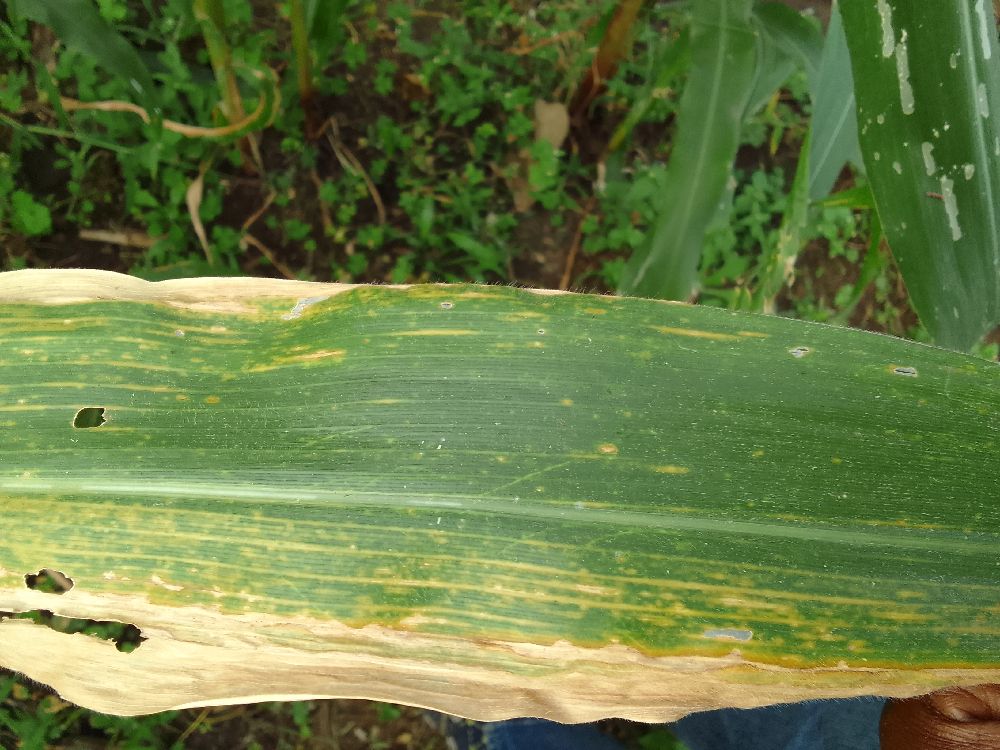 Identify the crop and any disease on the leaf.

maize, maize lethal necrosis
